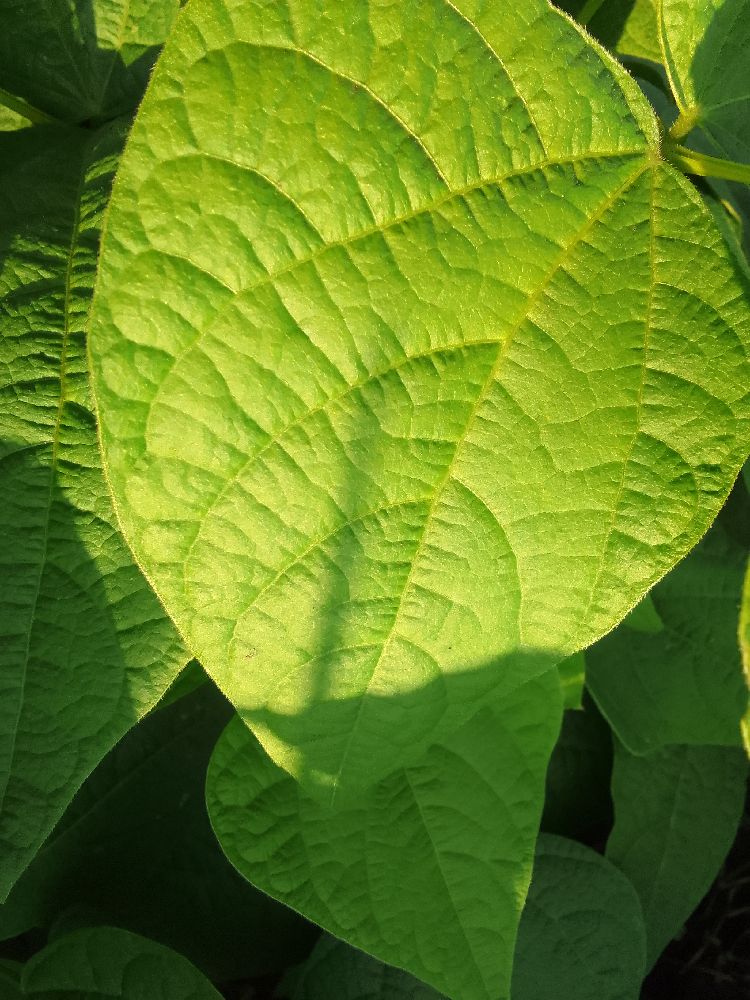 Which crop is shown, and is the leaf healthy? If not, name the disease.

common bean, healthy
